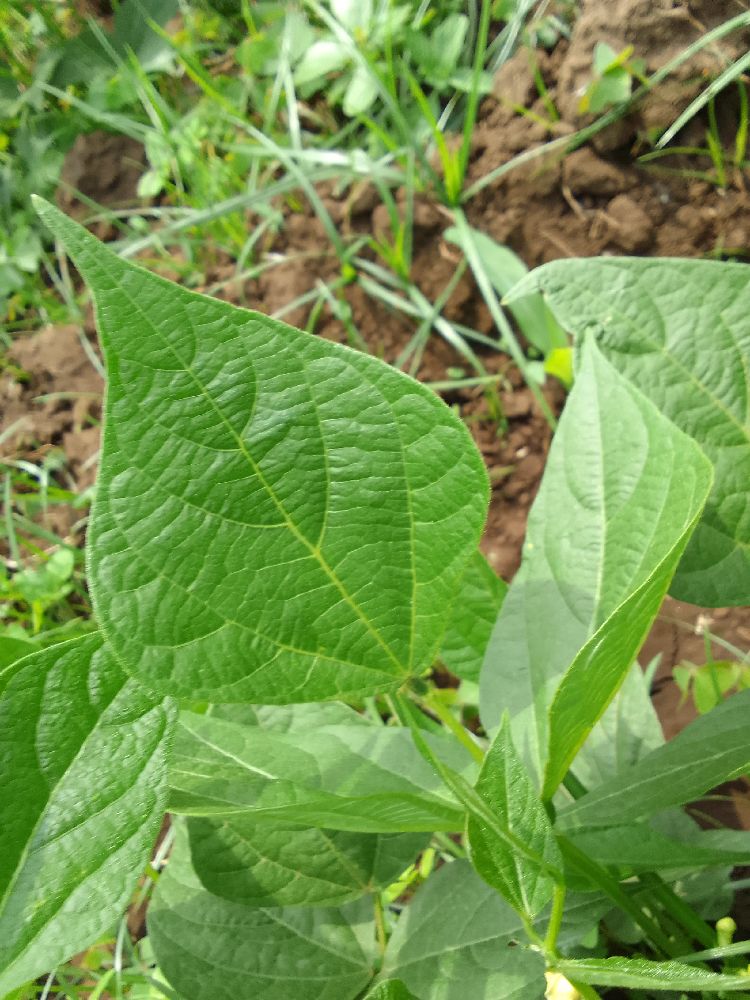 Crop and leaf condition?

common bean, healthy
